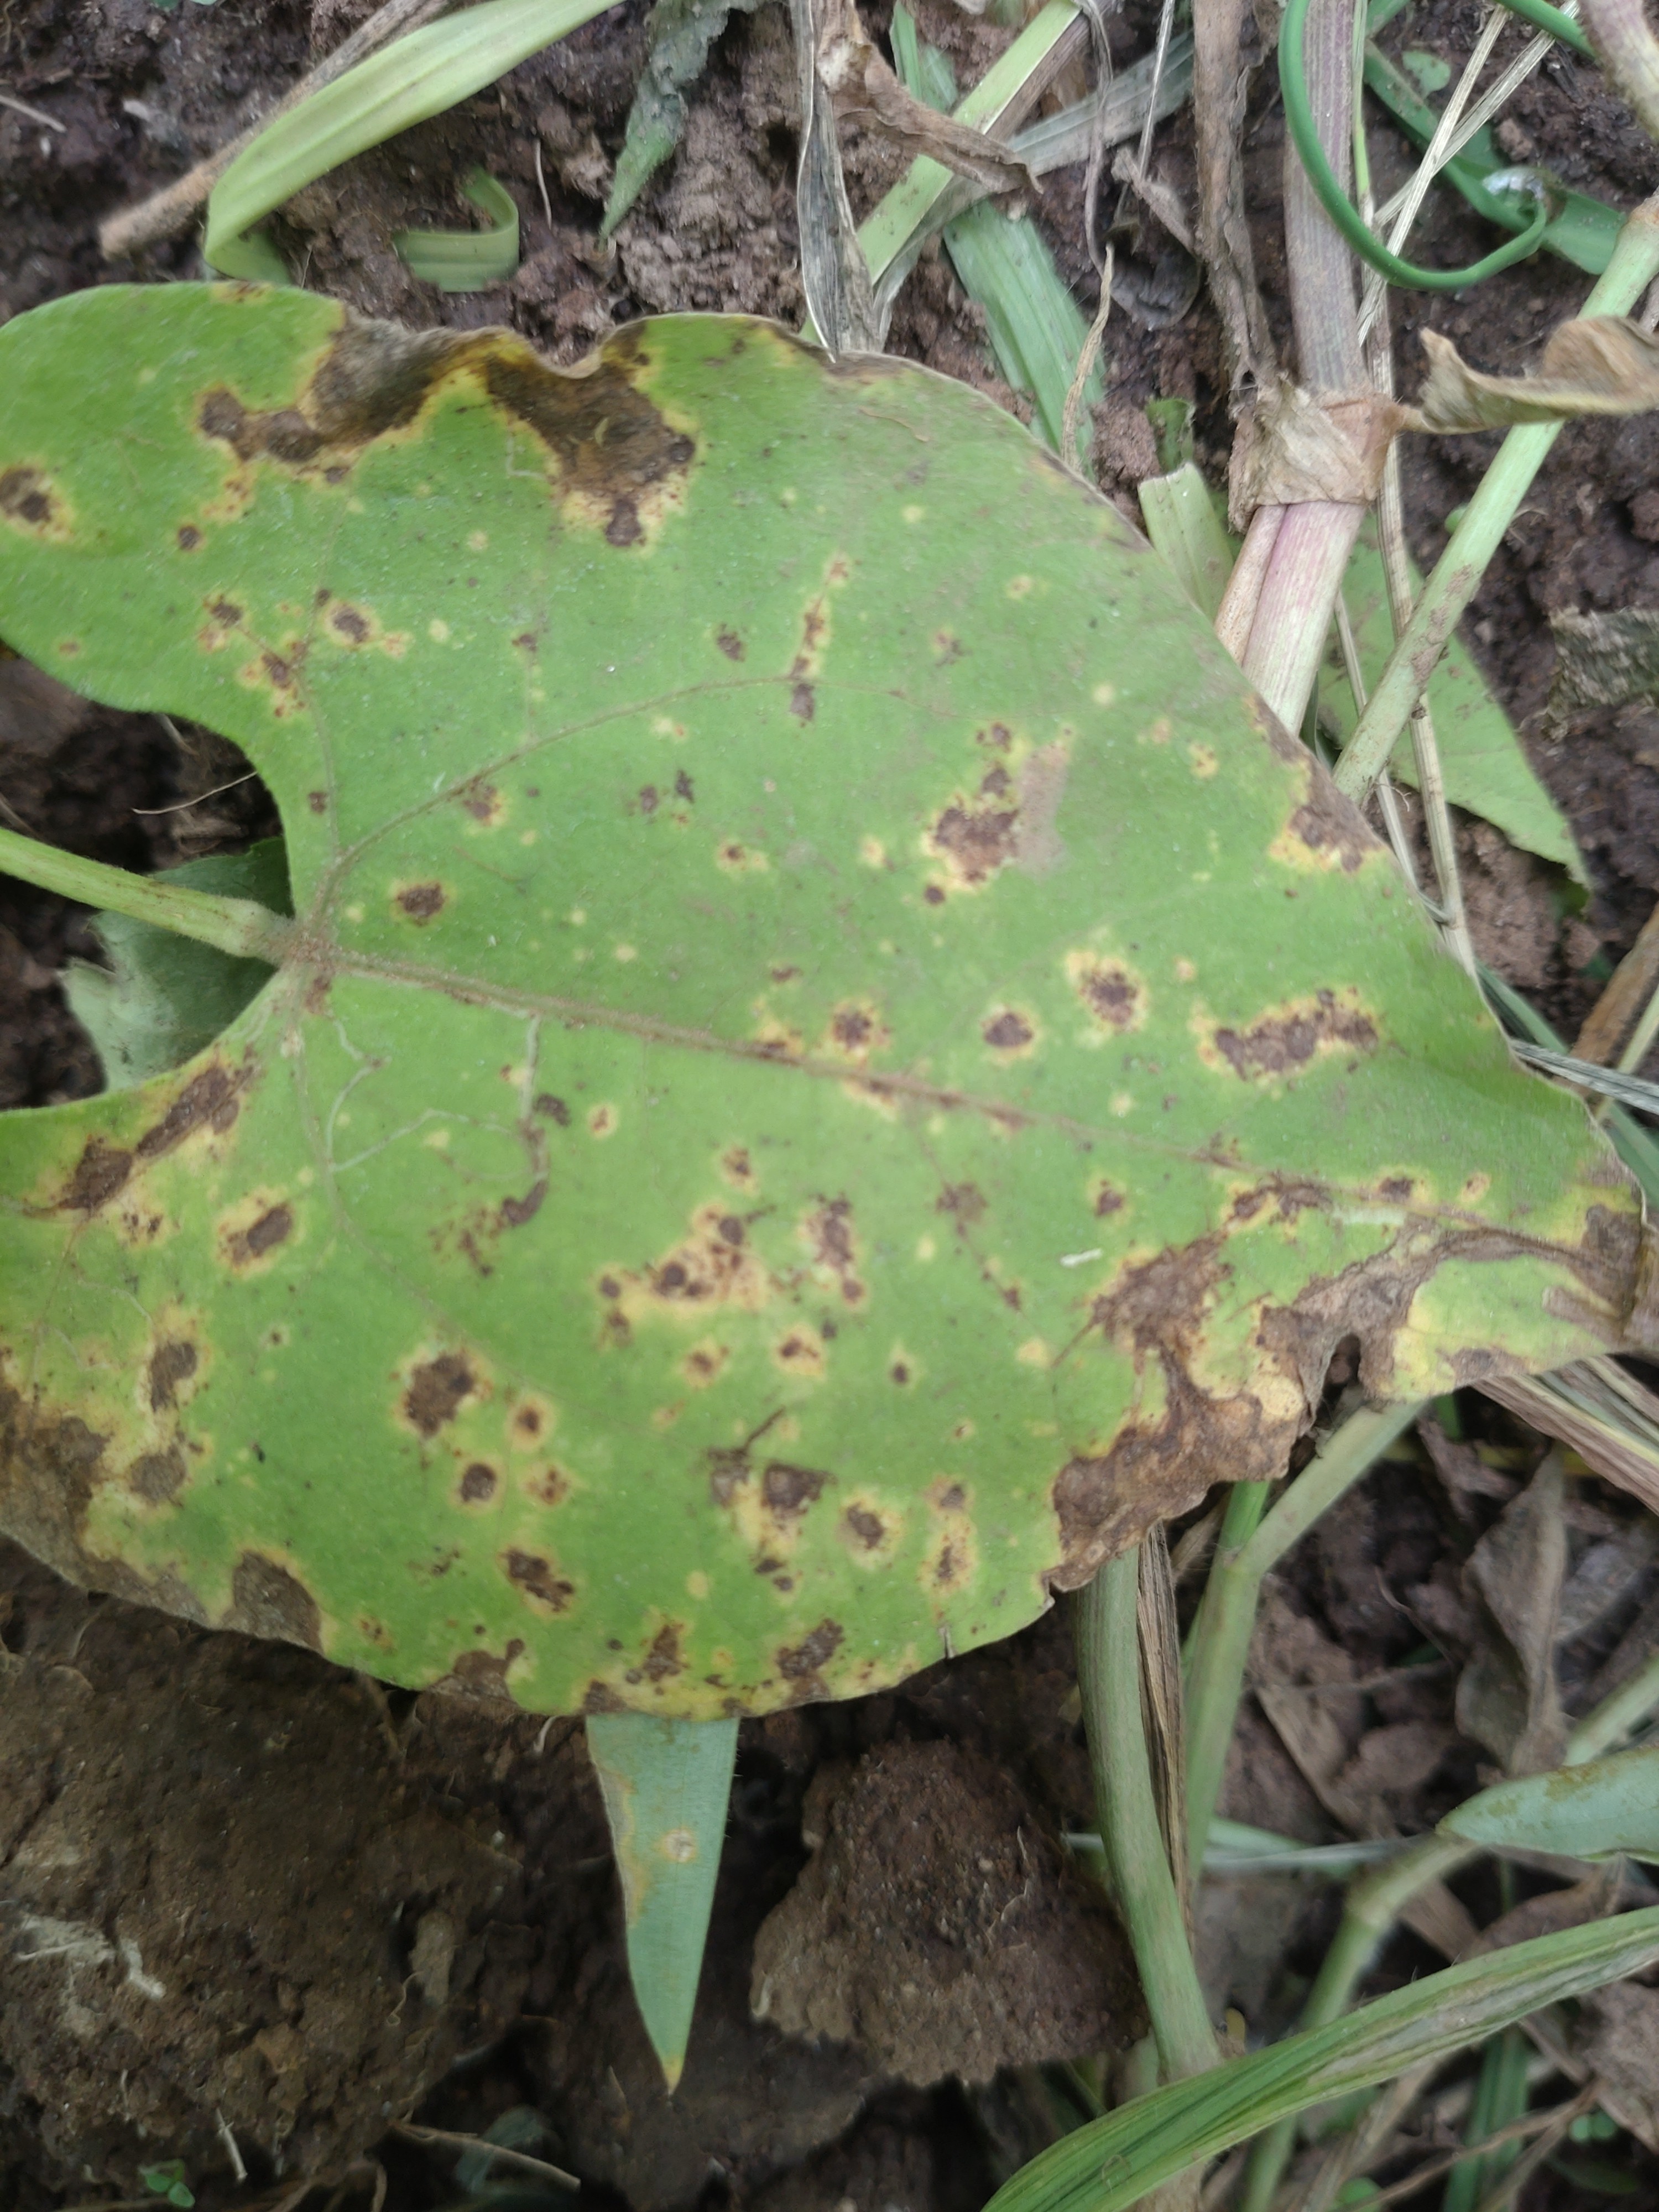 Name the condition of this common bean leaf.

rust
